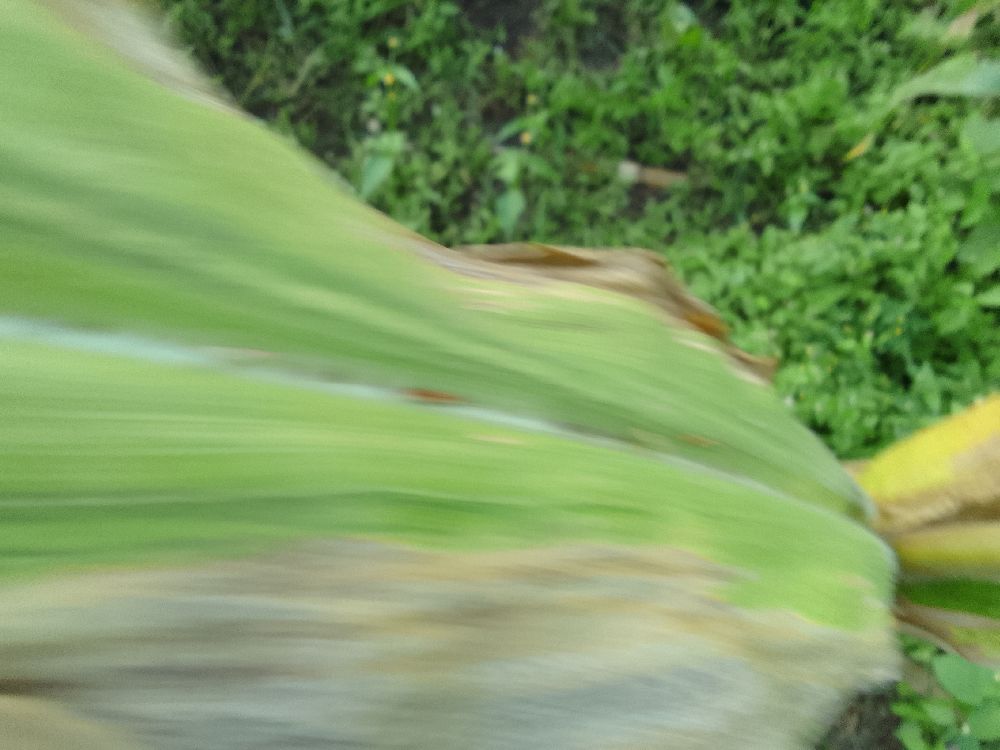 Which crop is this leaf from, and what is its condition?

maize, maize lethal necrosis
